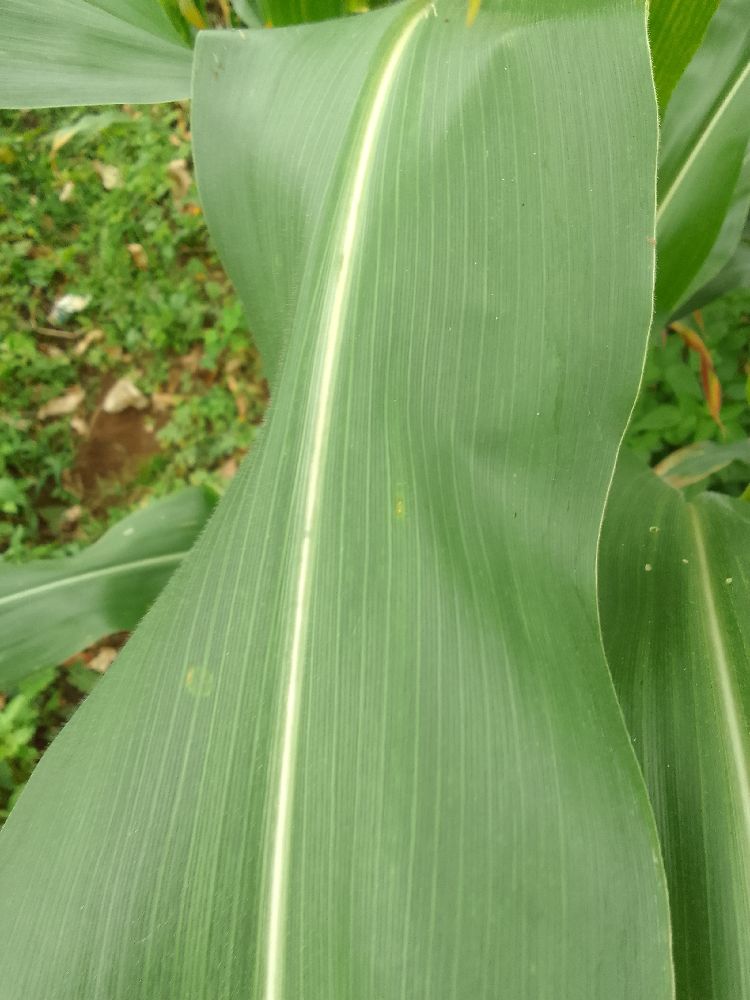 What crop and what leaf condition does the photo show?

maize, healthy
